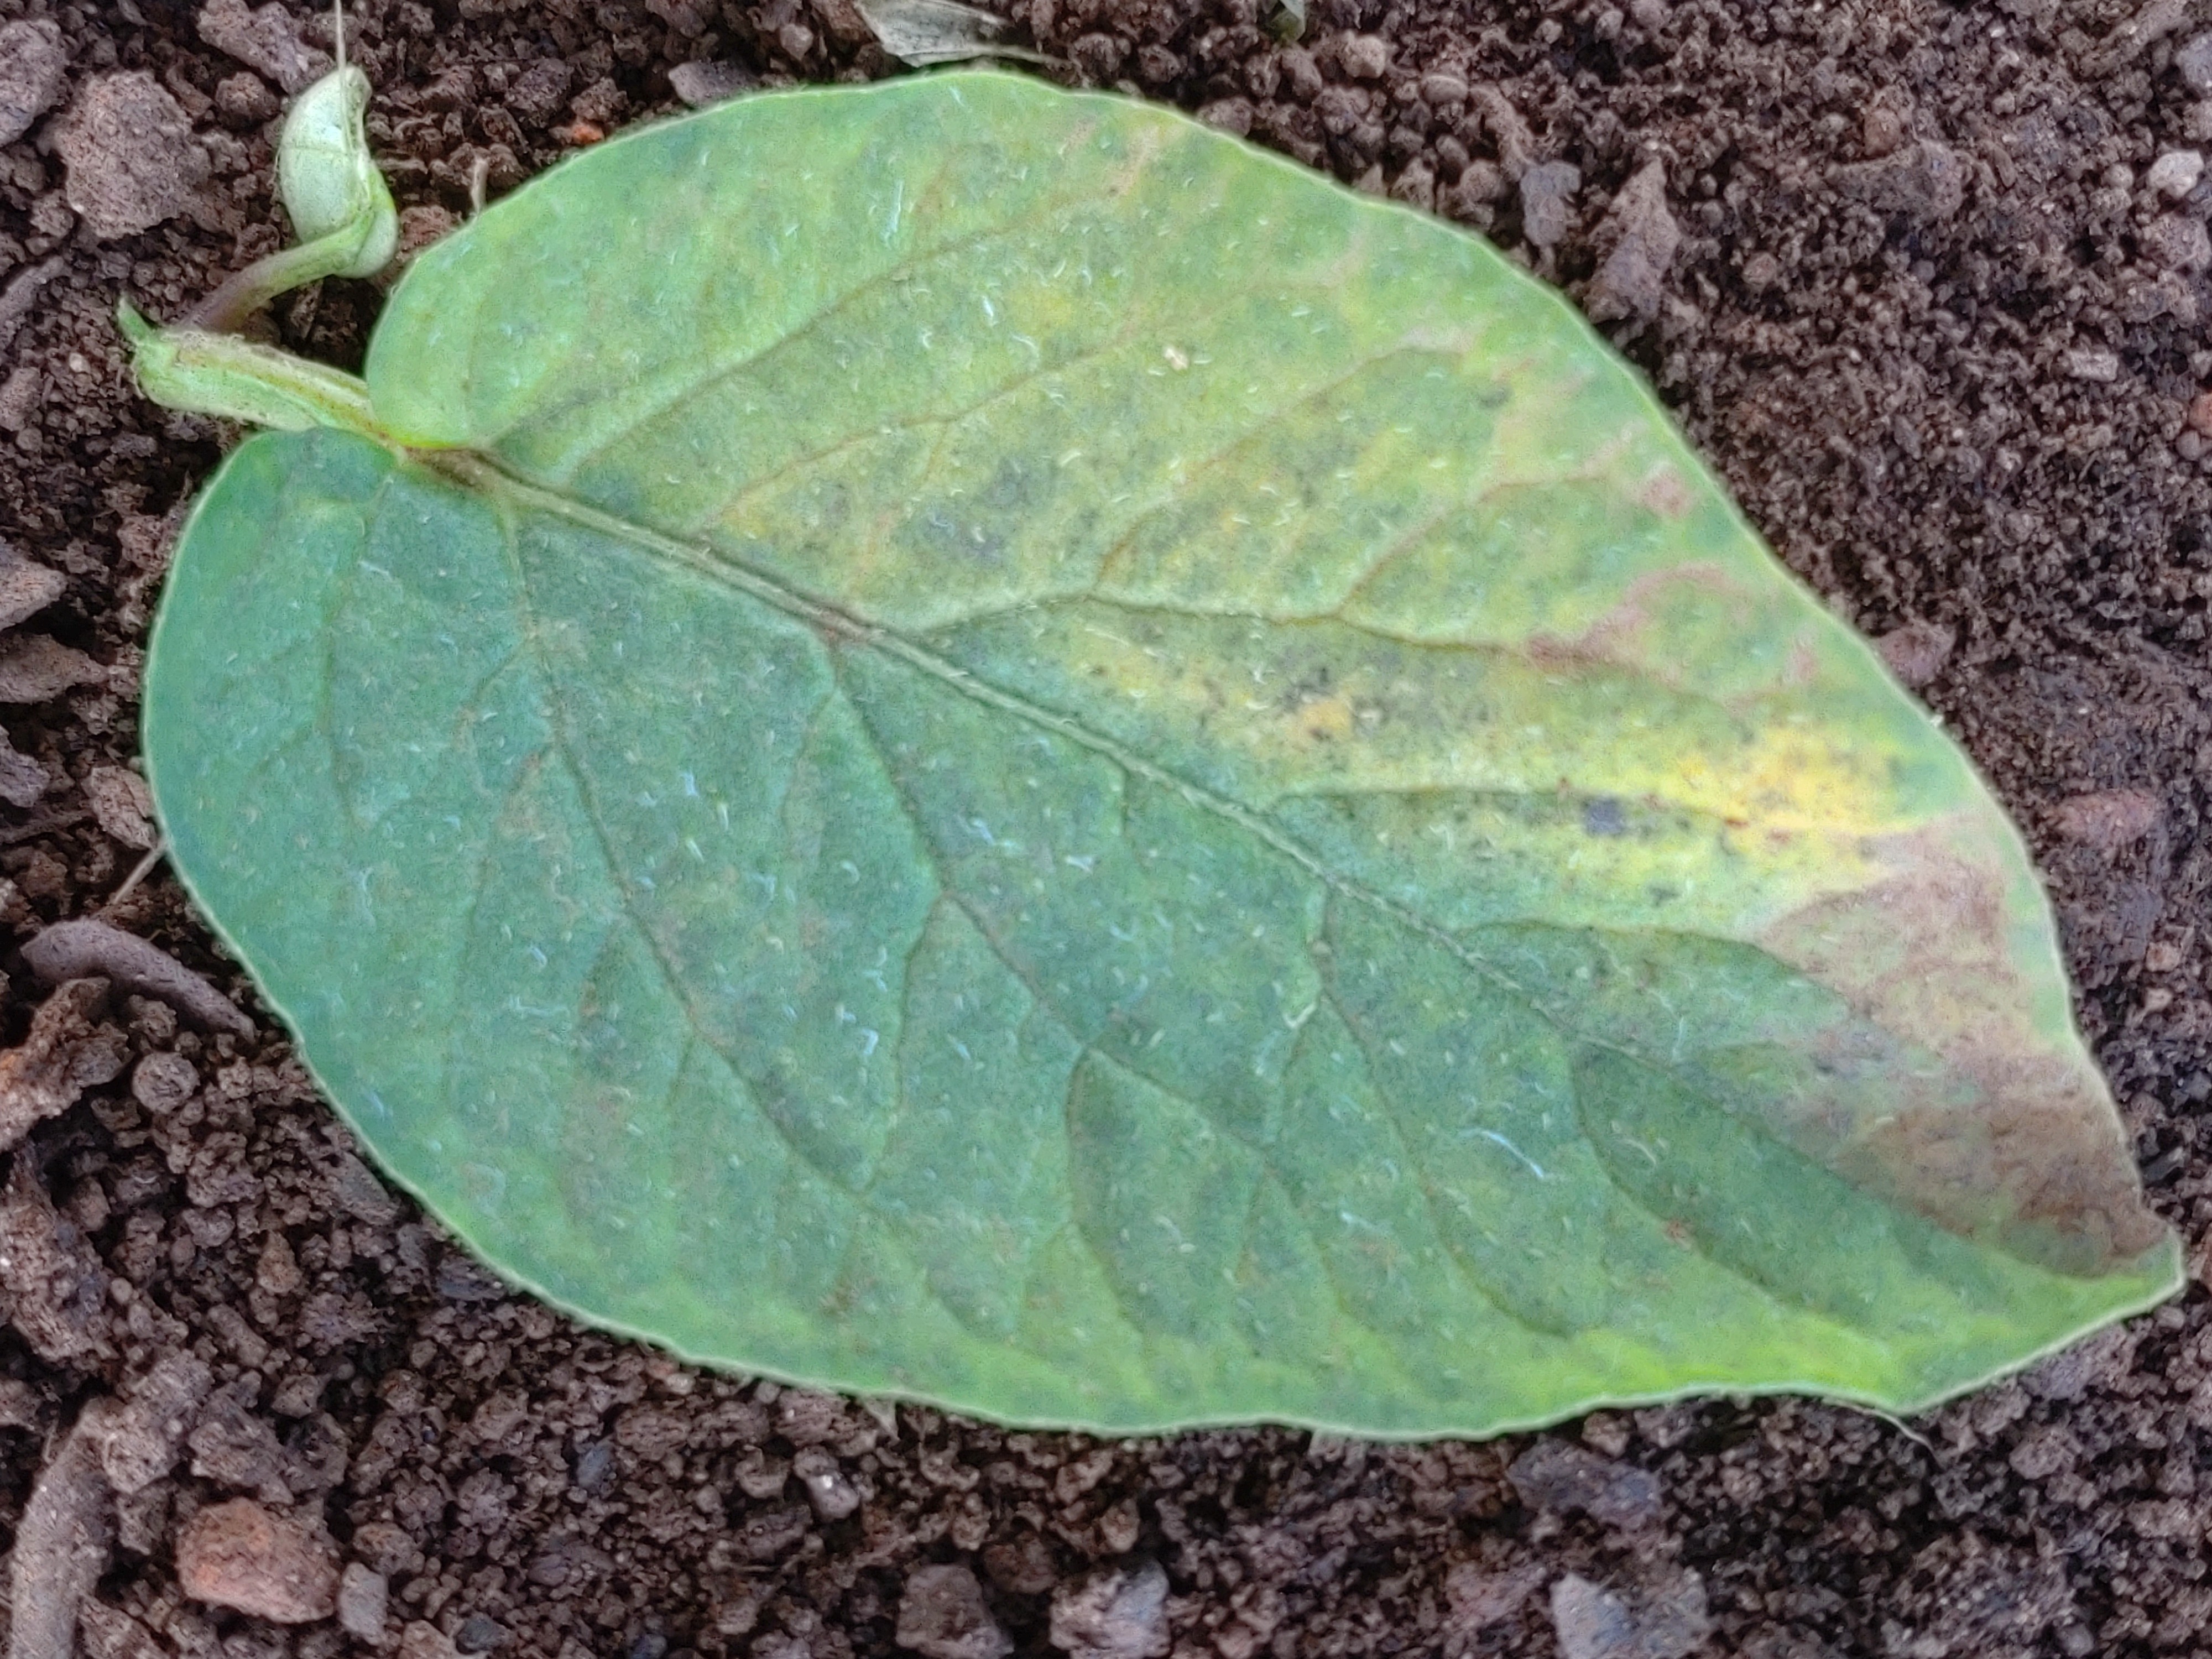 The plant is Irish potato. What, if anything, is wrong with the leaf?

late blight
